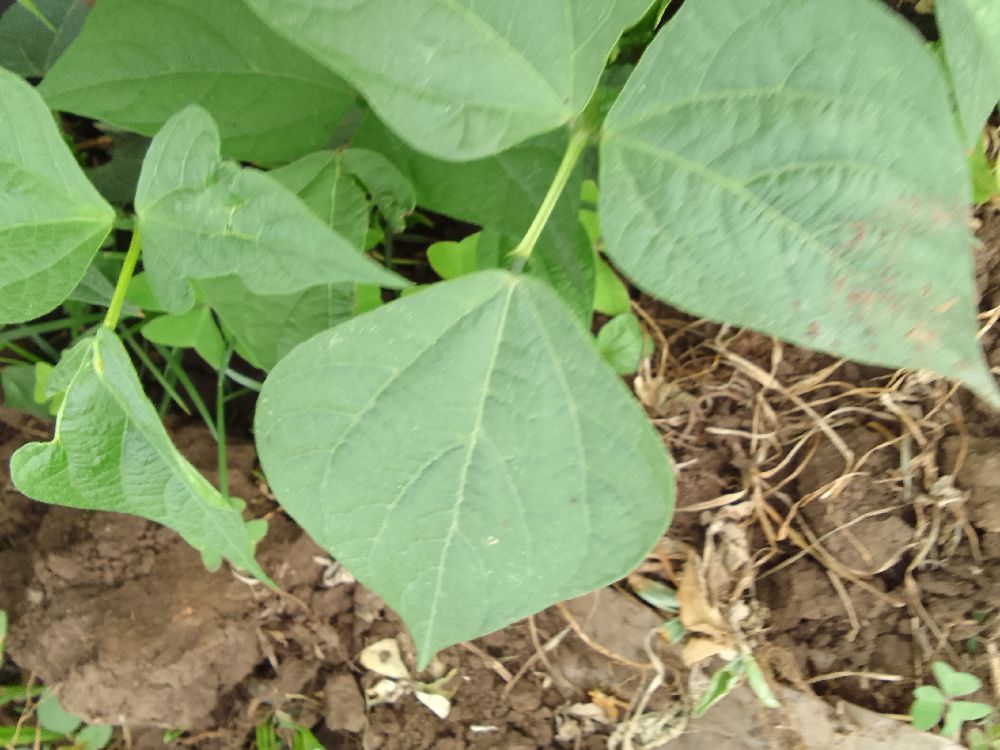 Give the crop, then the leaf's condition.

common bean, healthy
